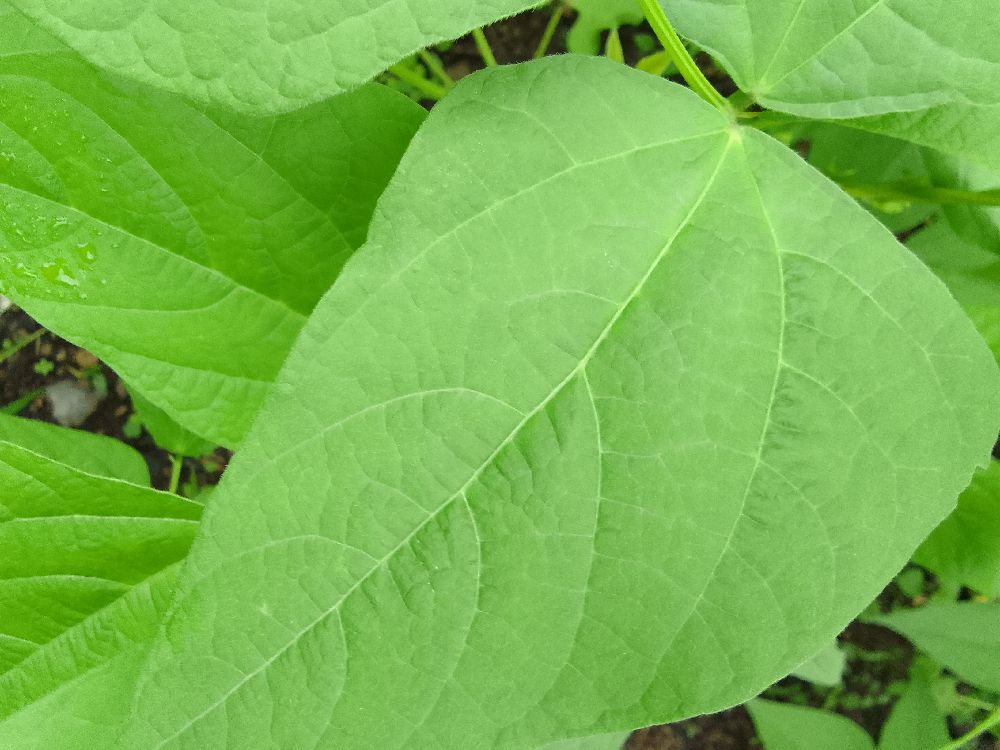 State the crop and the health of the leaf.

common bean, healthy
